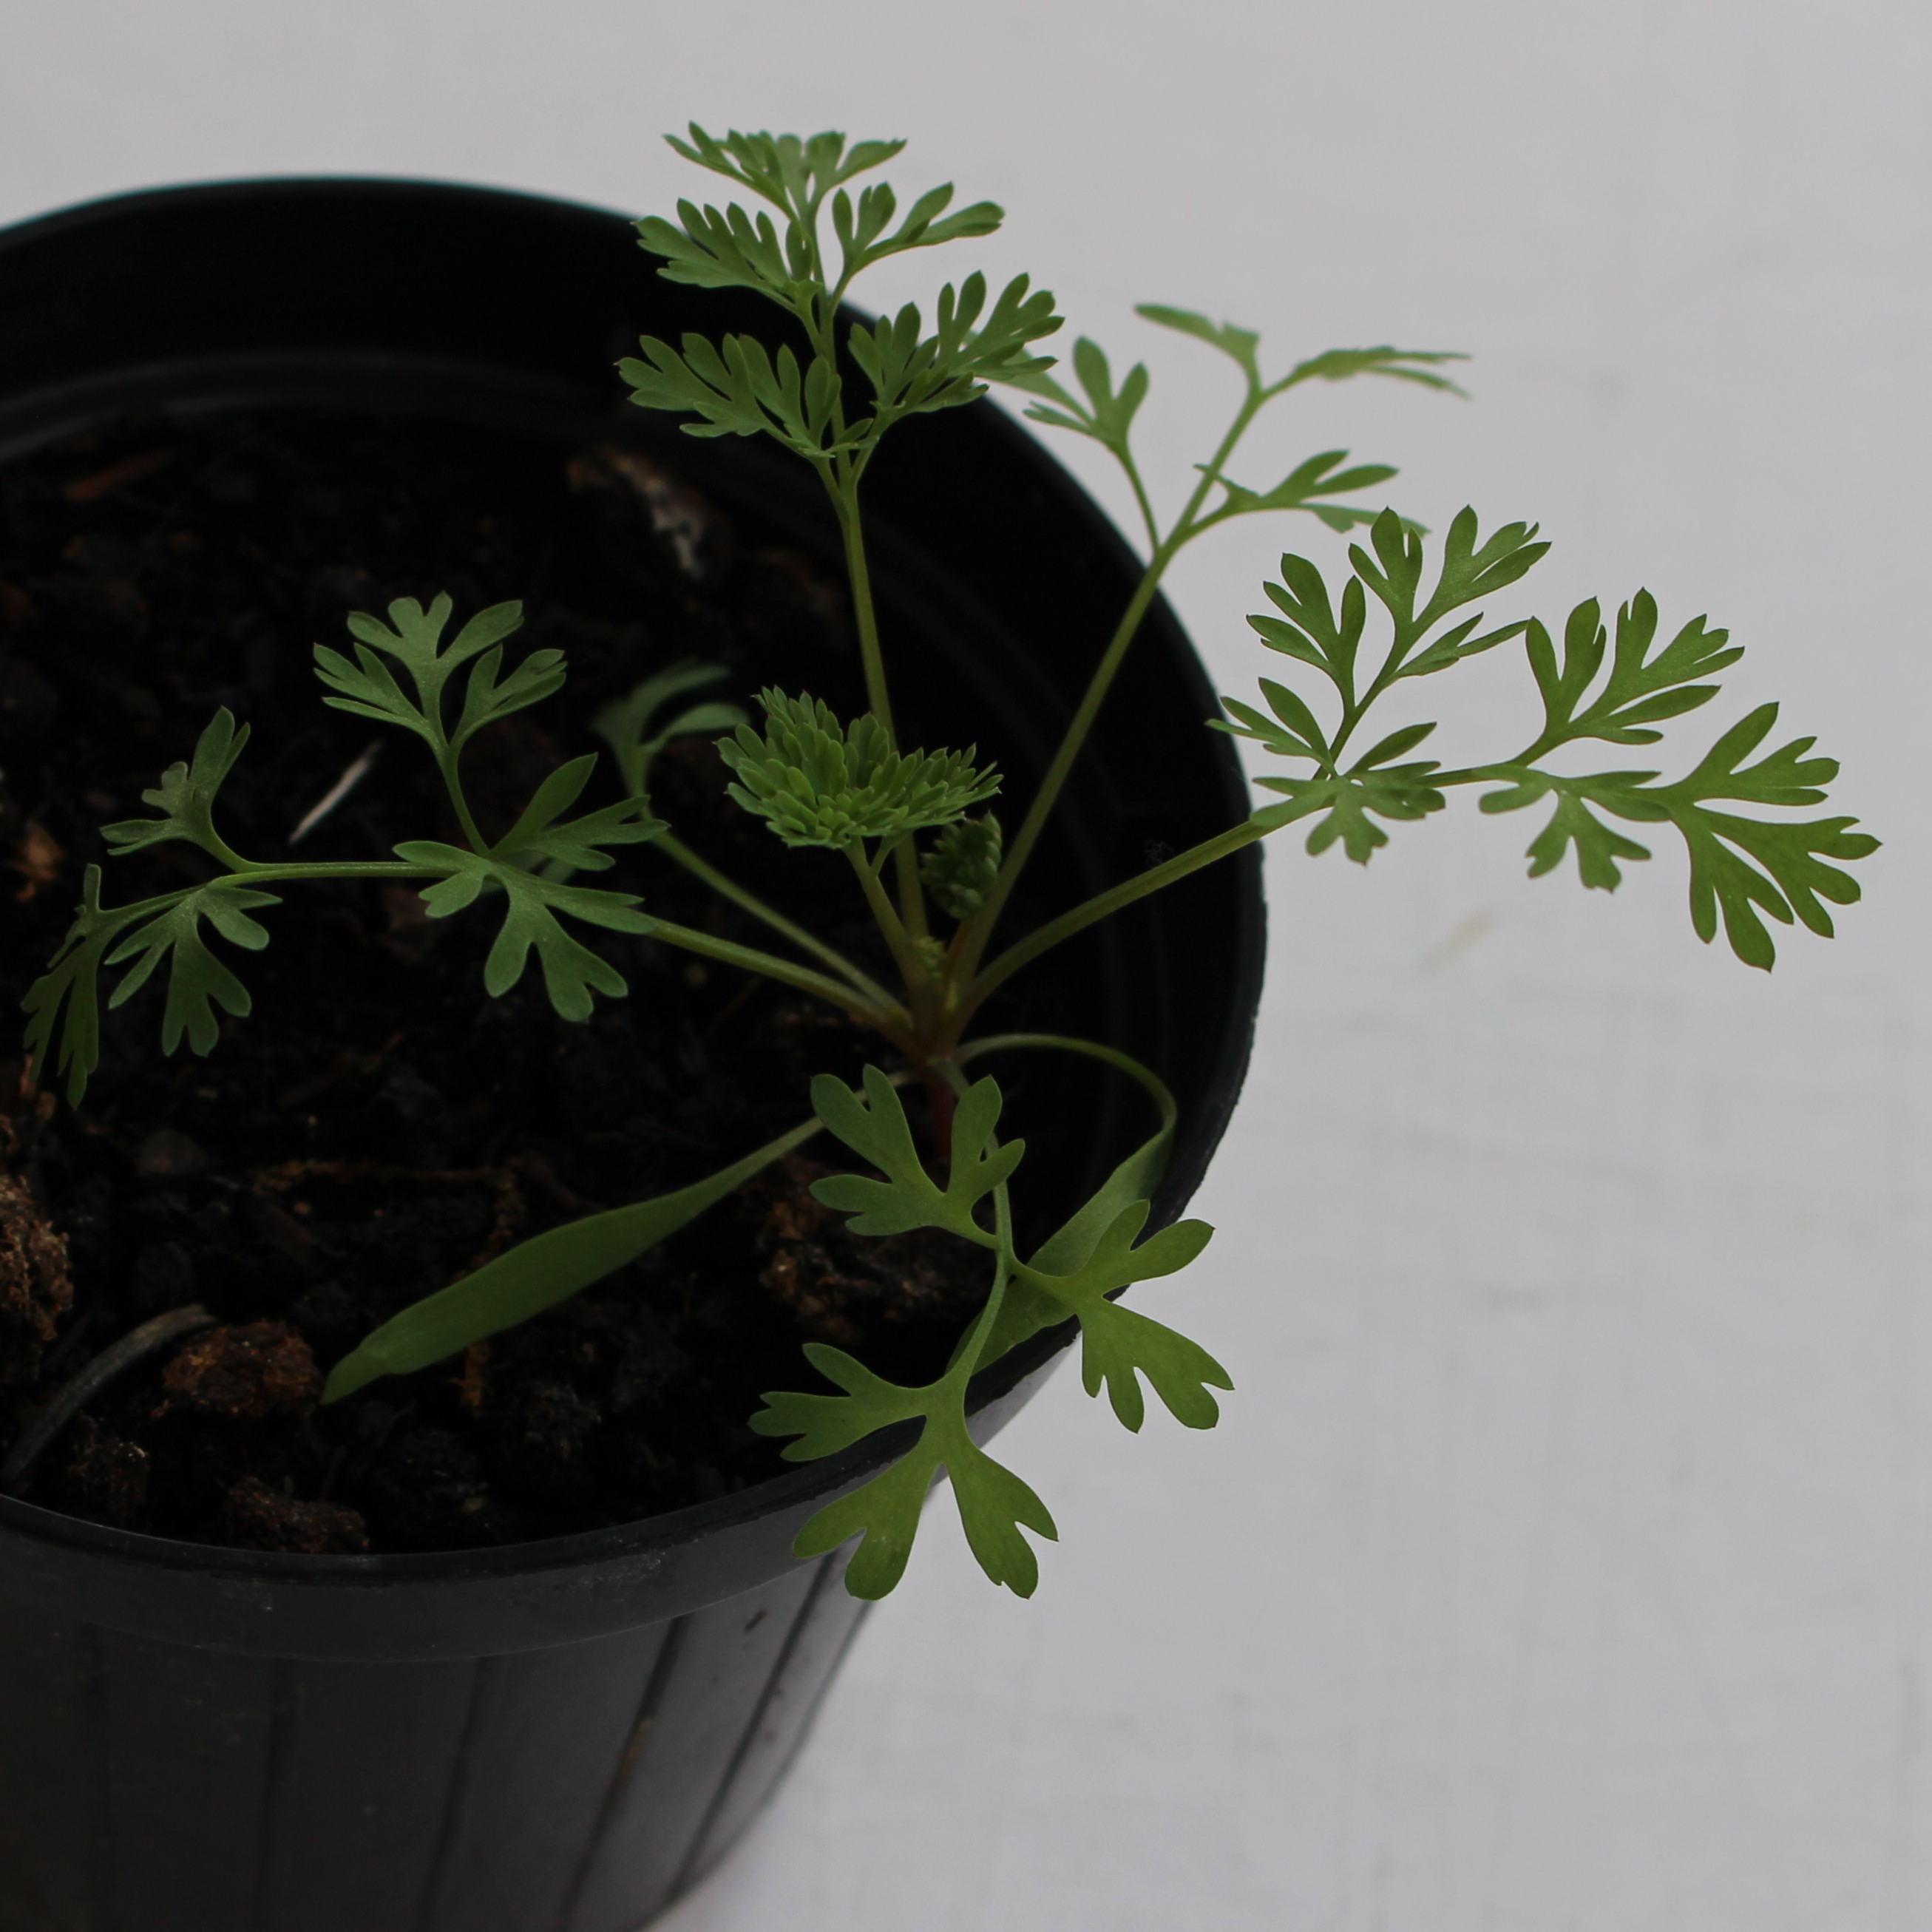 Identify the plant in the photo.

Fumaria officinalis
